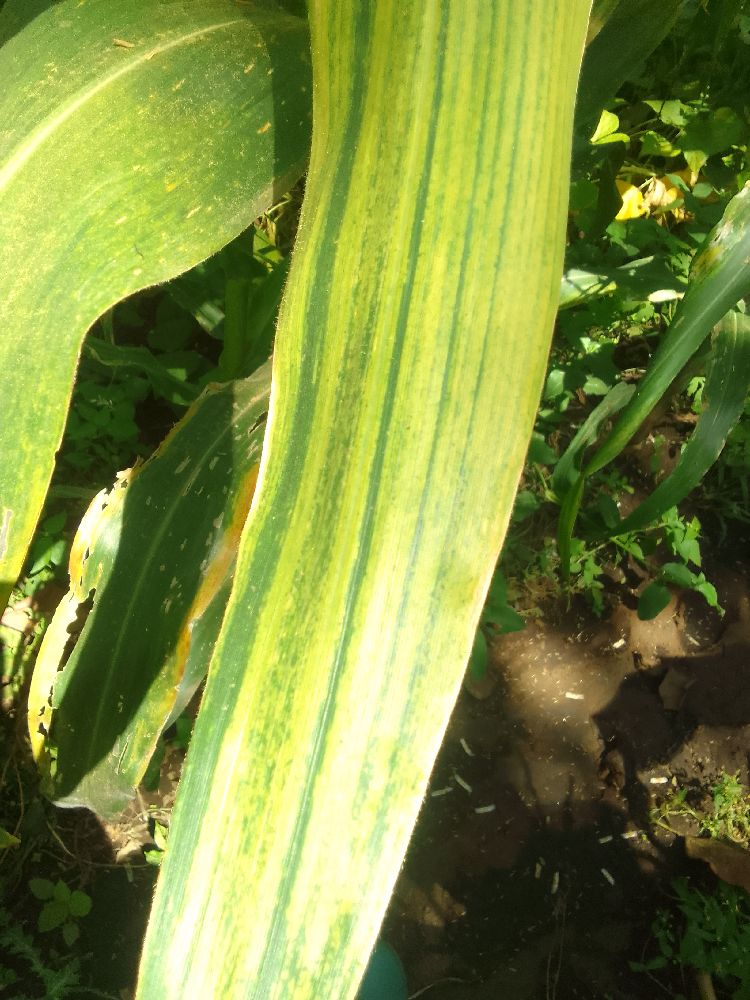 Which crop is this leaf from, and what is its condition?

maize, maize lethal necrosis
